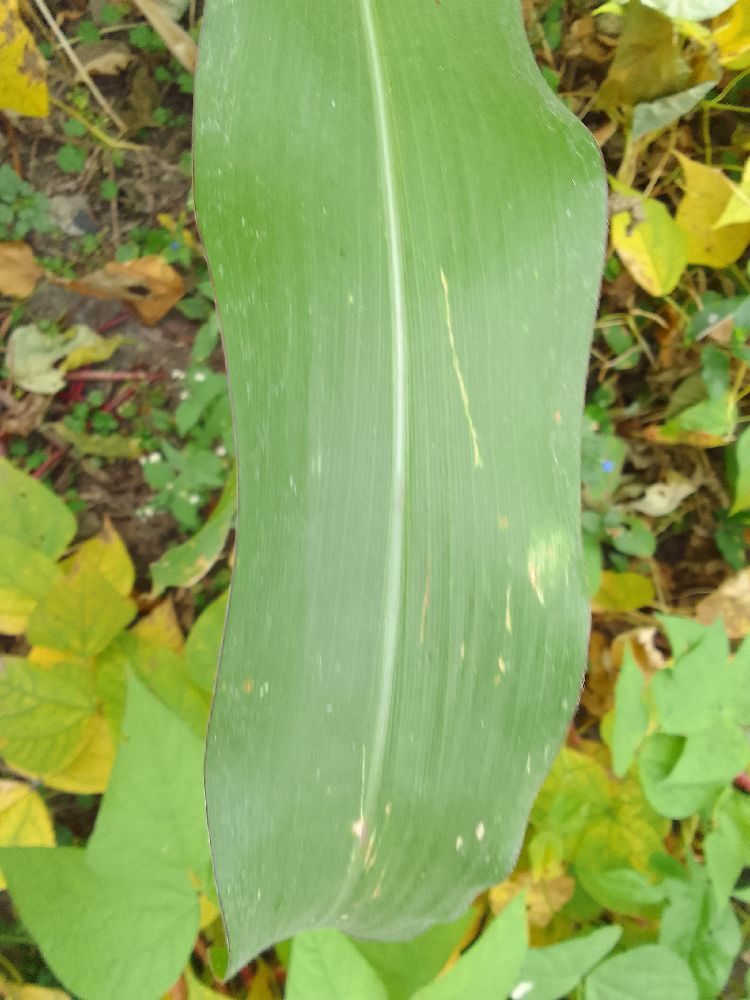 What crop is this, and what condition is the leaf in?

maize, healthy
